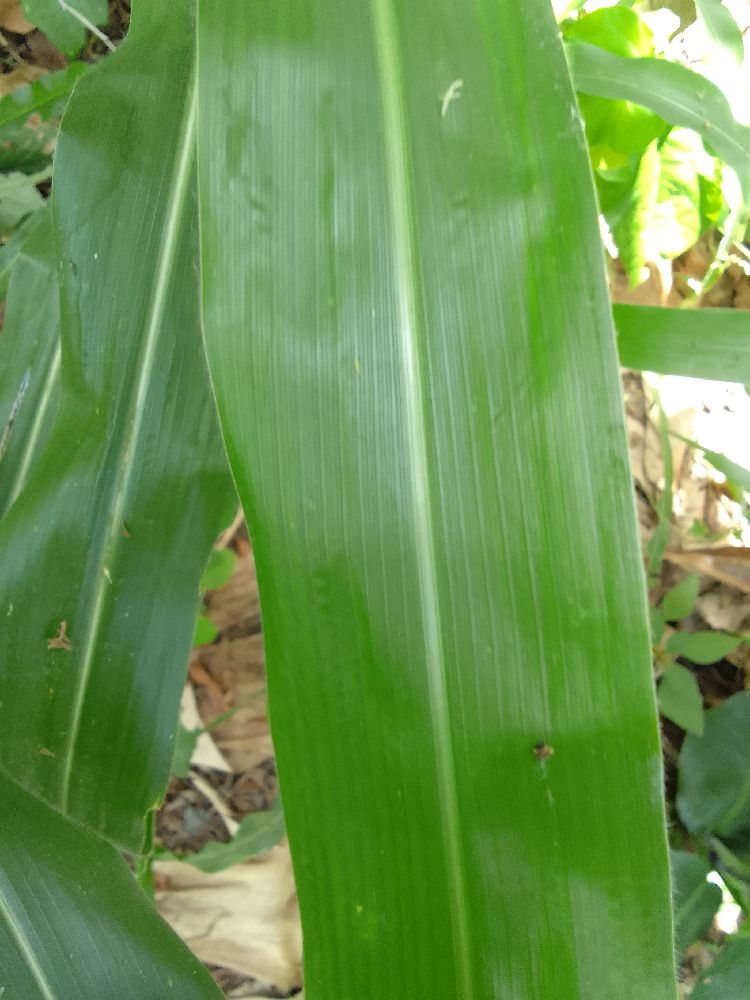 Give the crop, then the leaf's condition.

maize, healthy
